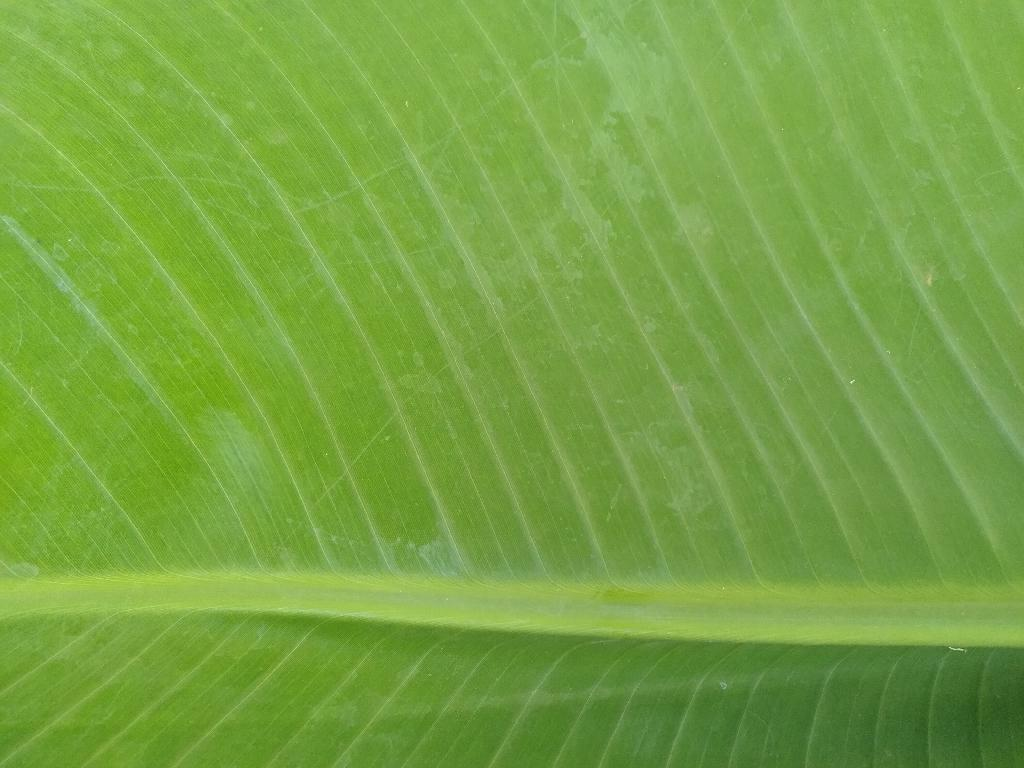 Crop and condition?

banana, healthy
